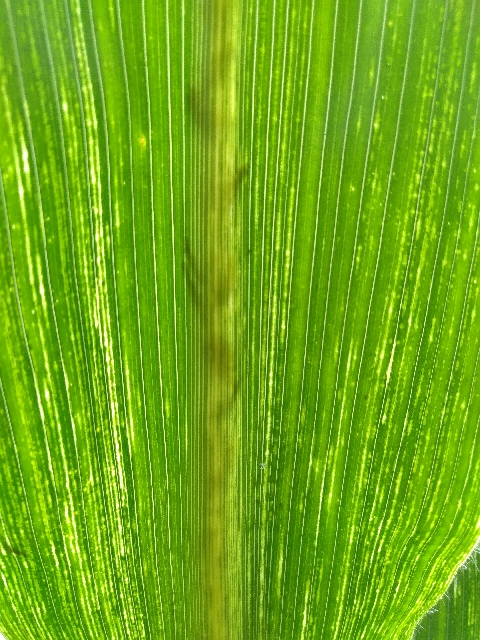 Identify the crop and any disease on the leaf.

maize, maize streak virus
